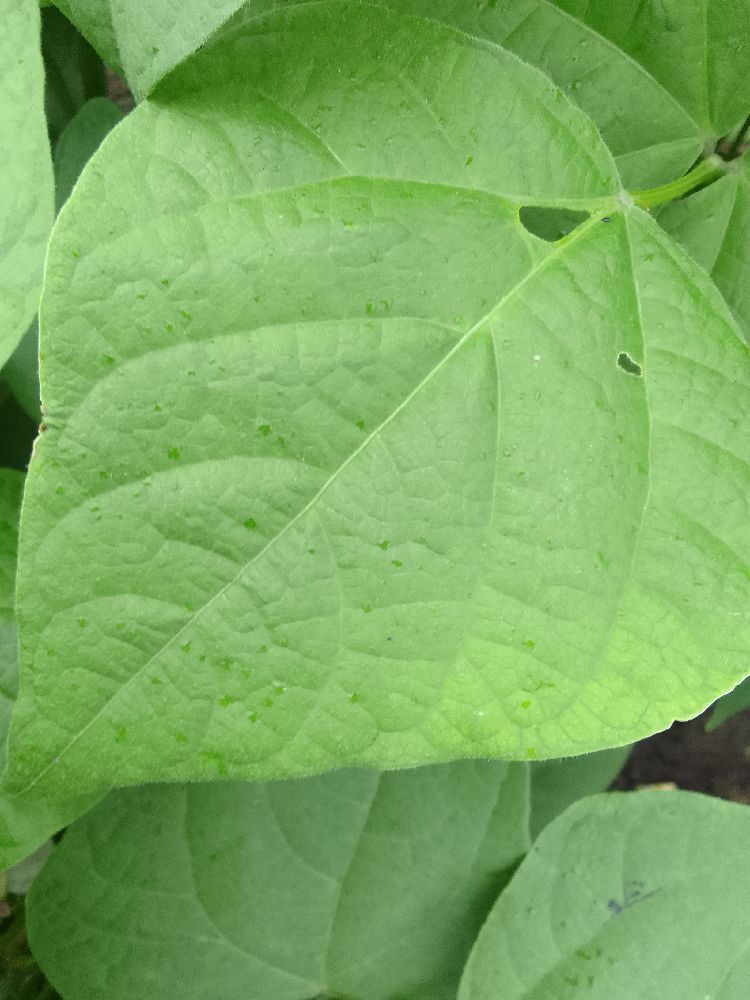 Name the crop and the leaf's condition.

common bean, healthy
